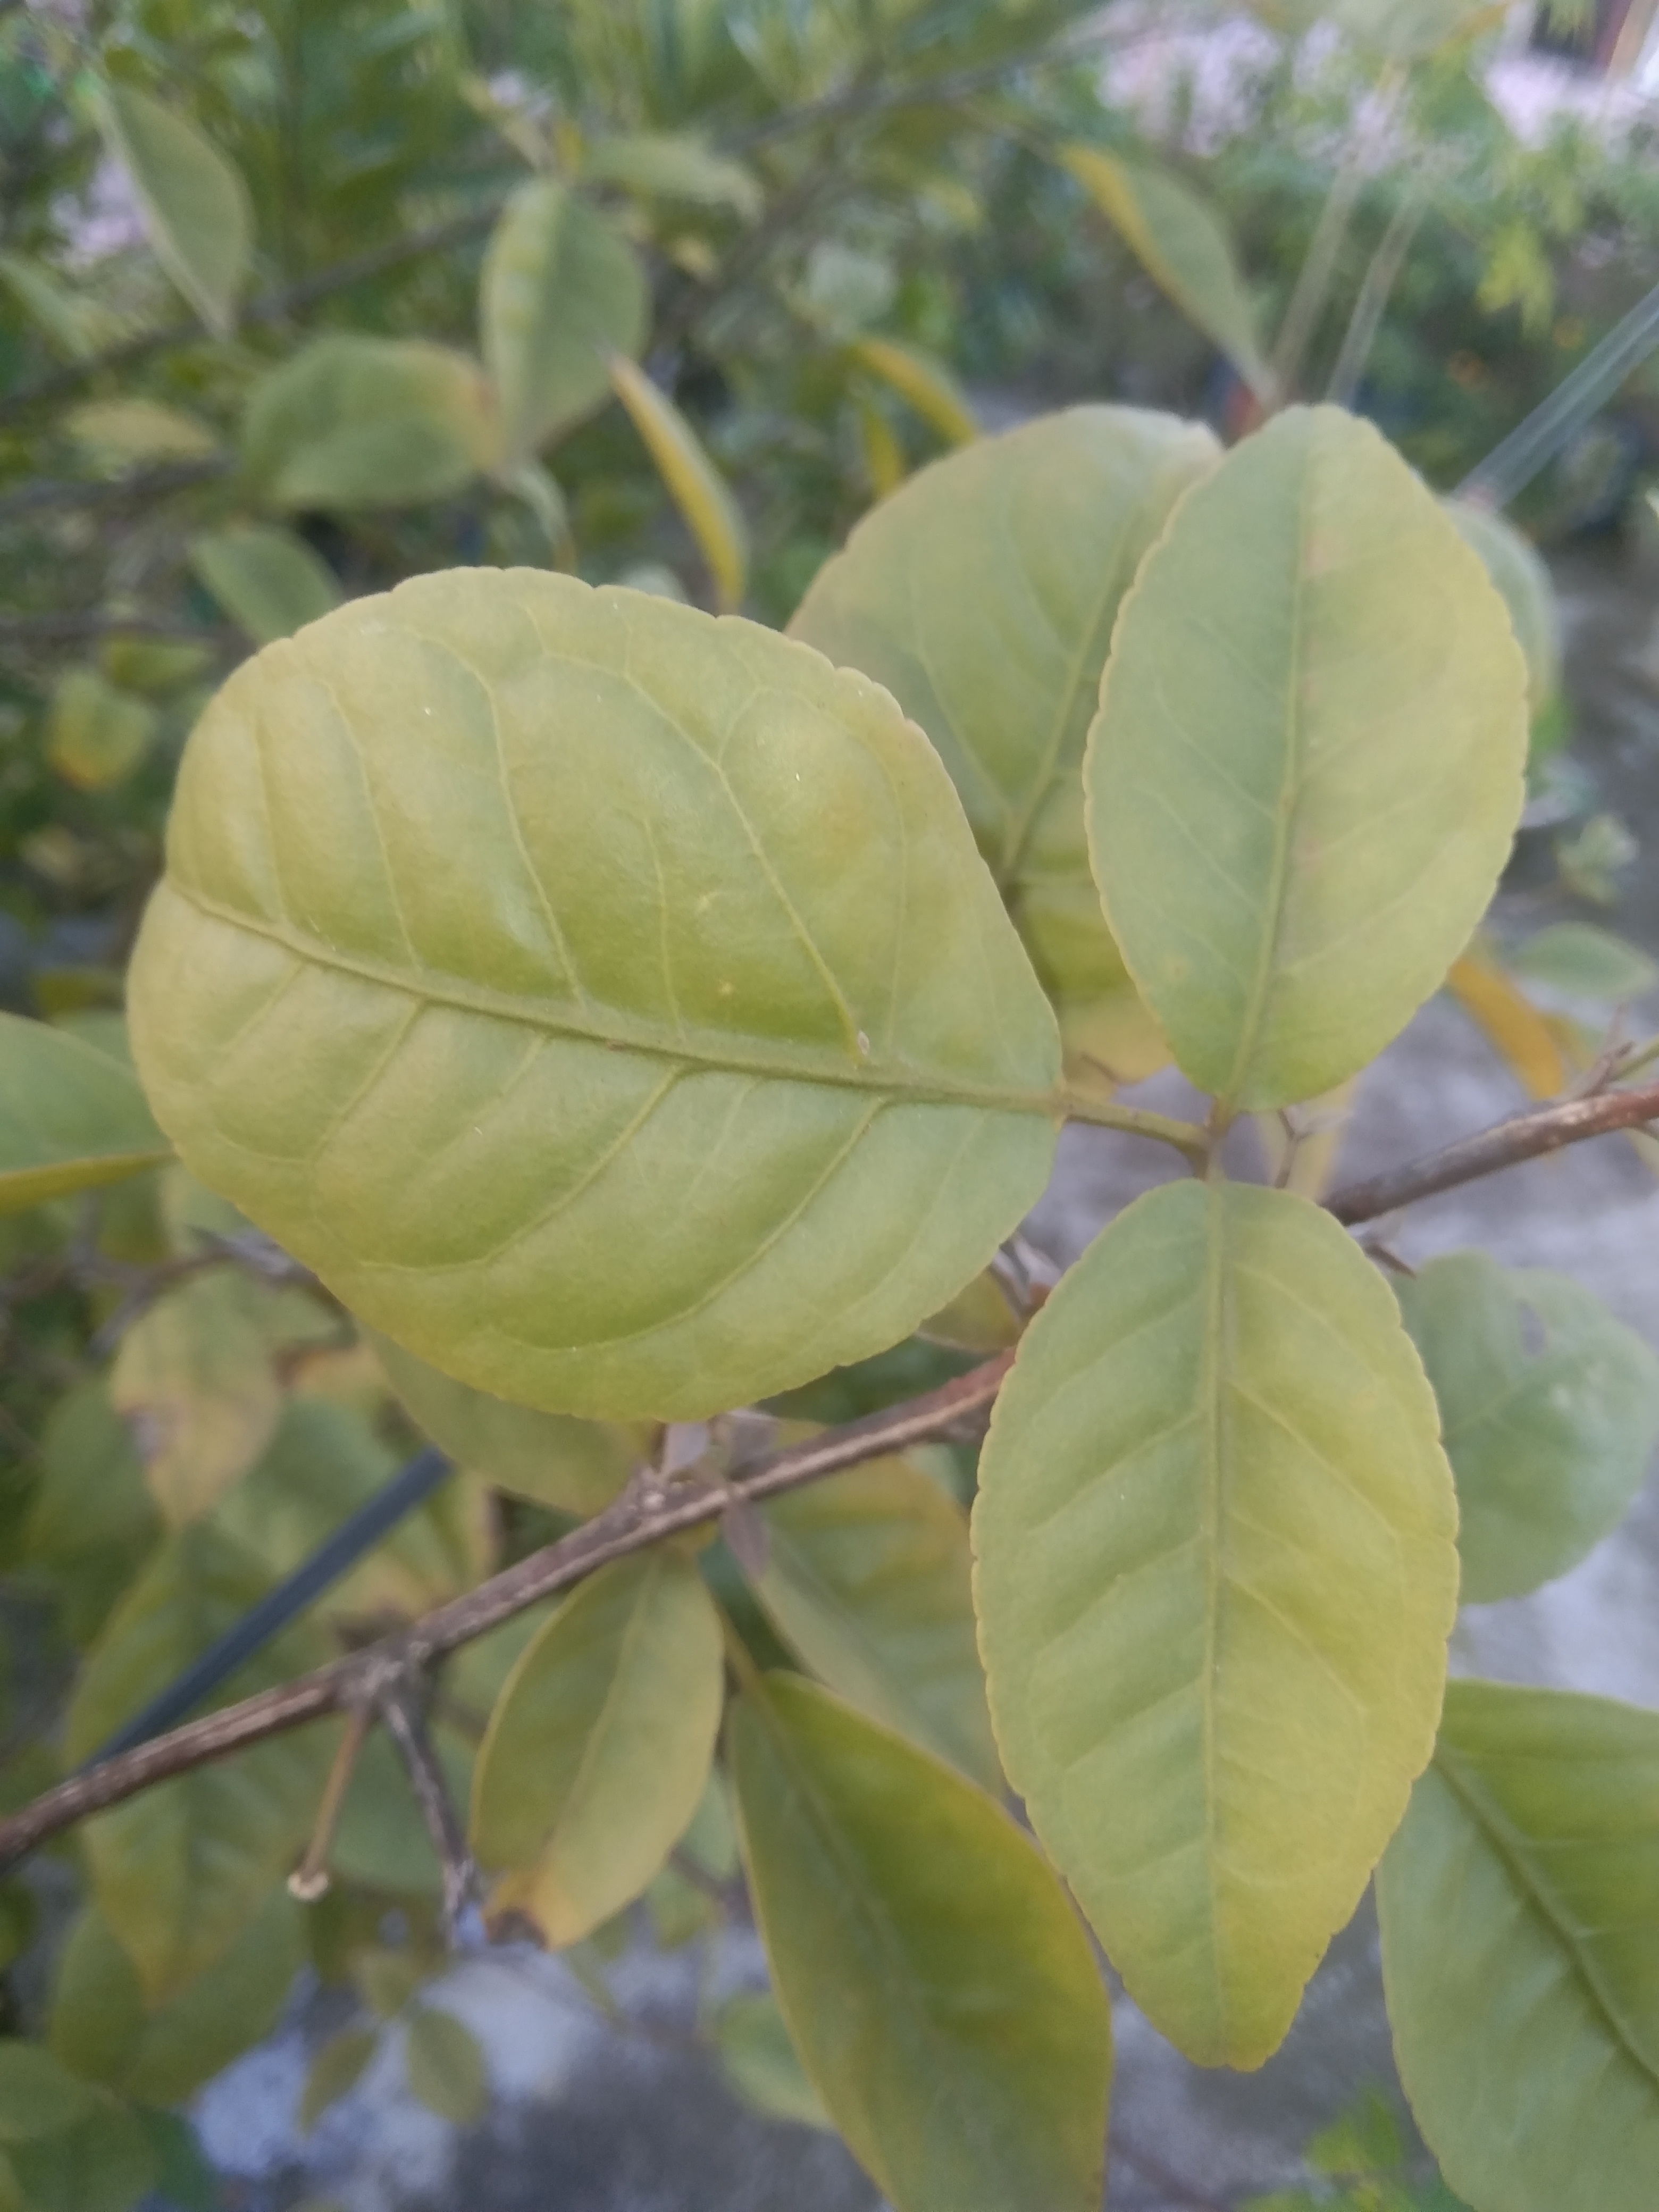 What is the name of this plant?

wood apple
